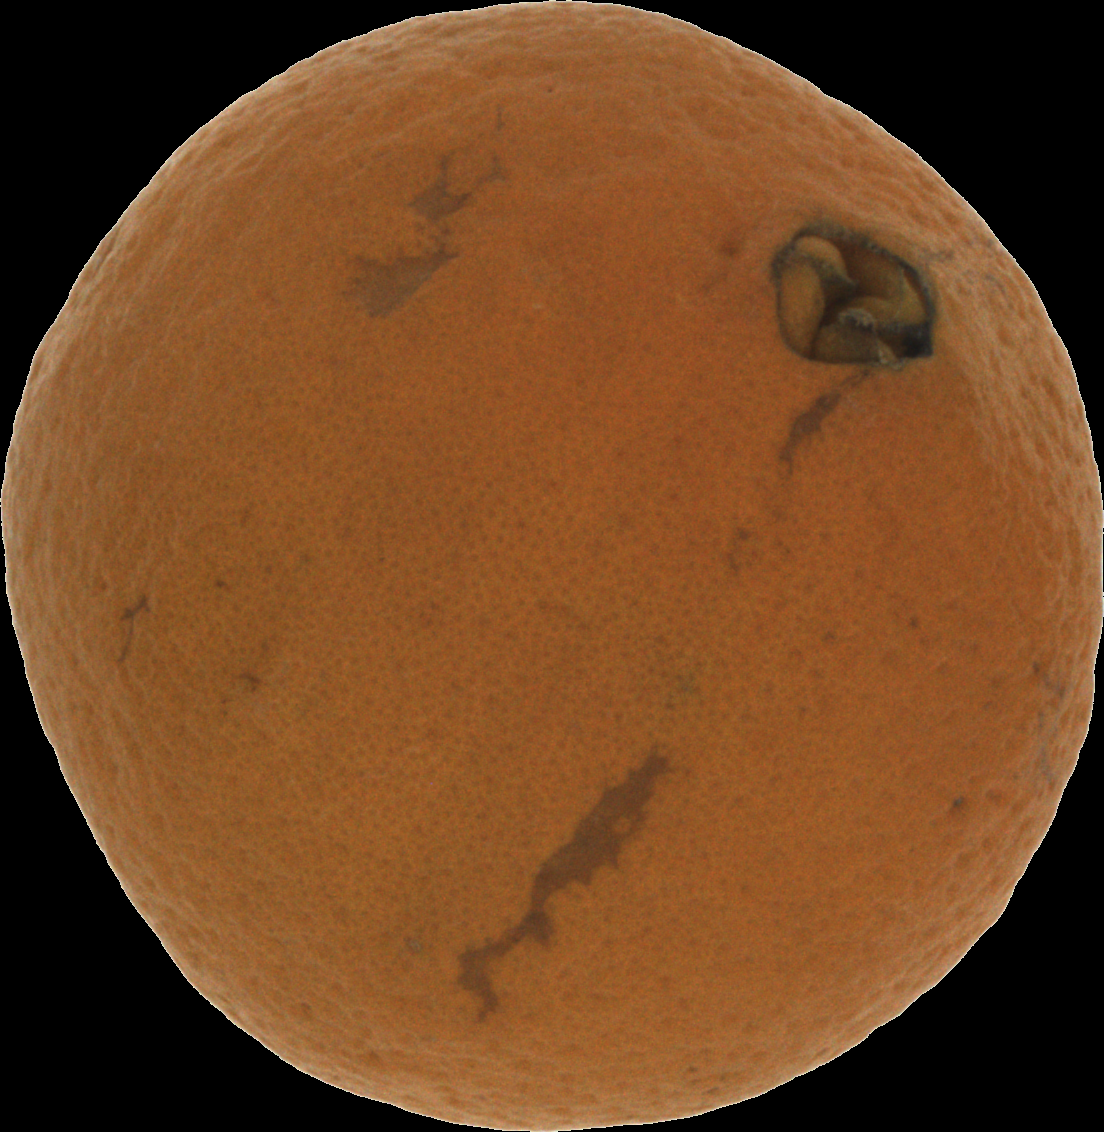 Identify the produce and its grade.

orange, bad
